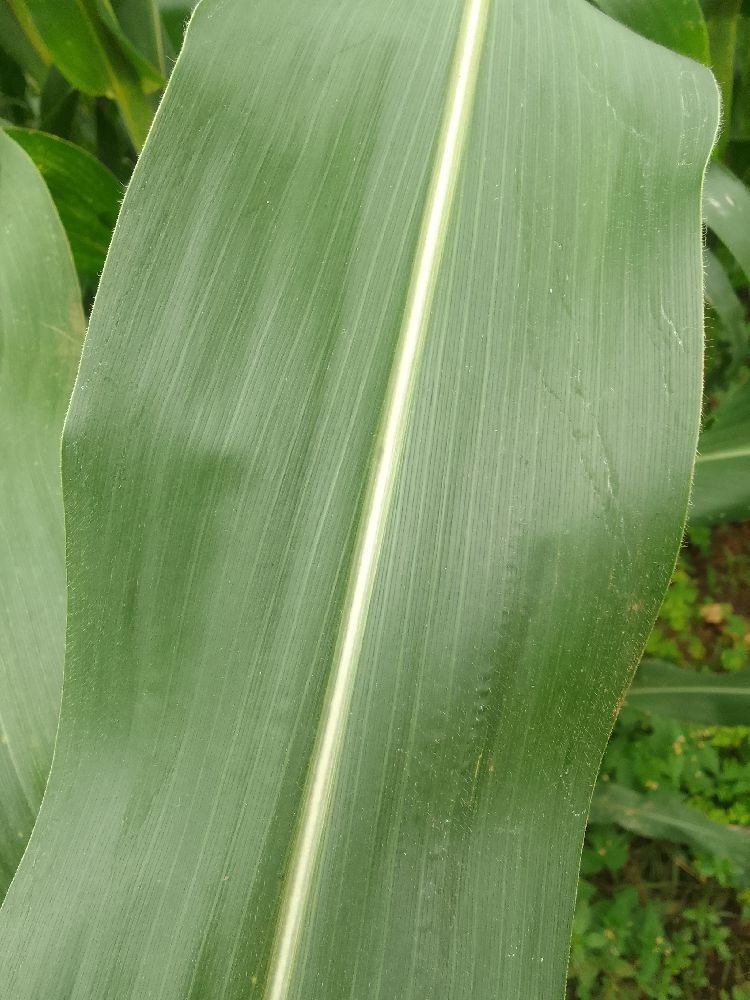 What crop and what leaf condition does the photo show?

maize, healthy
